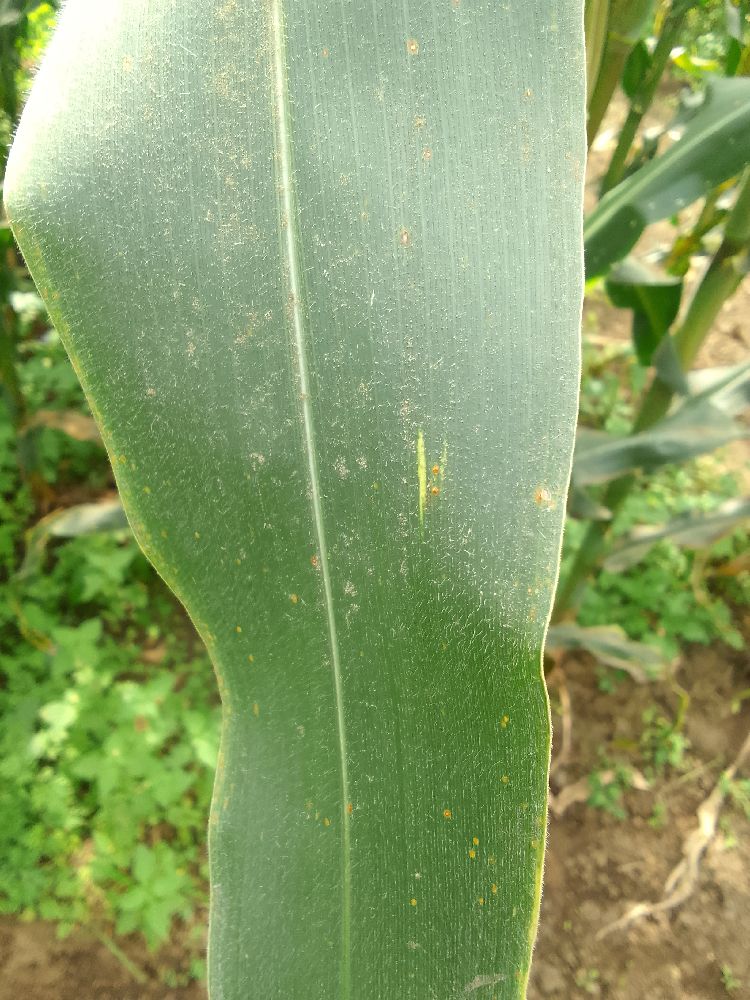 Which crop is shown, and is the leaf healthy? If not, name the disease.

maize, healthy
